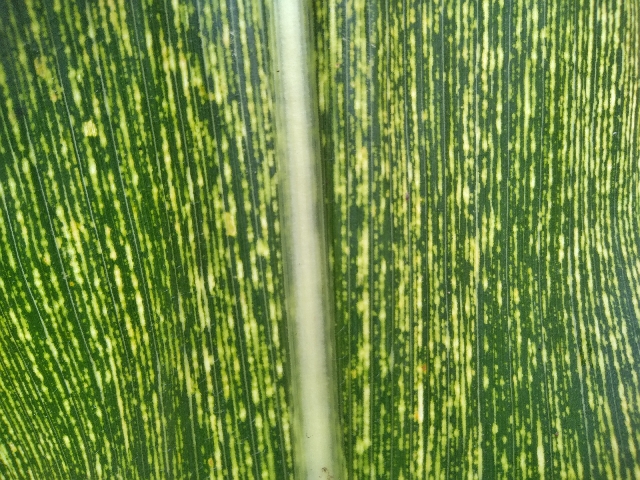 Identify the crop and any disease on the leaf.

maize, maize streak virus
